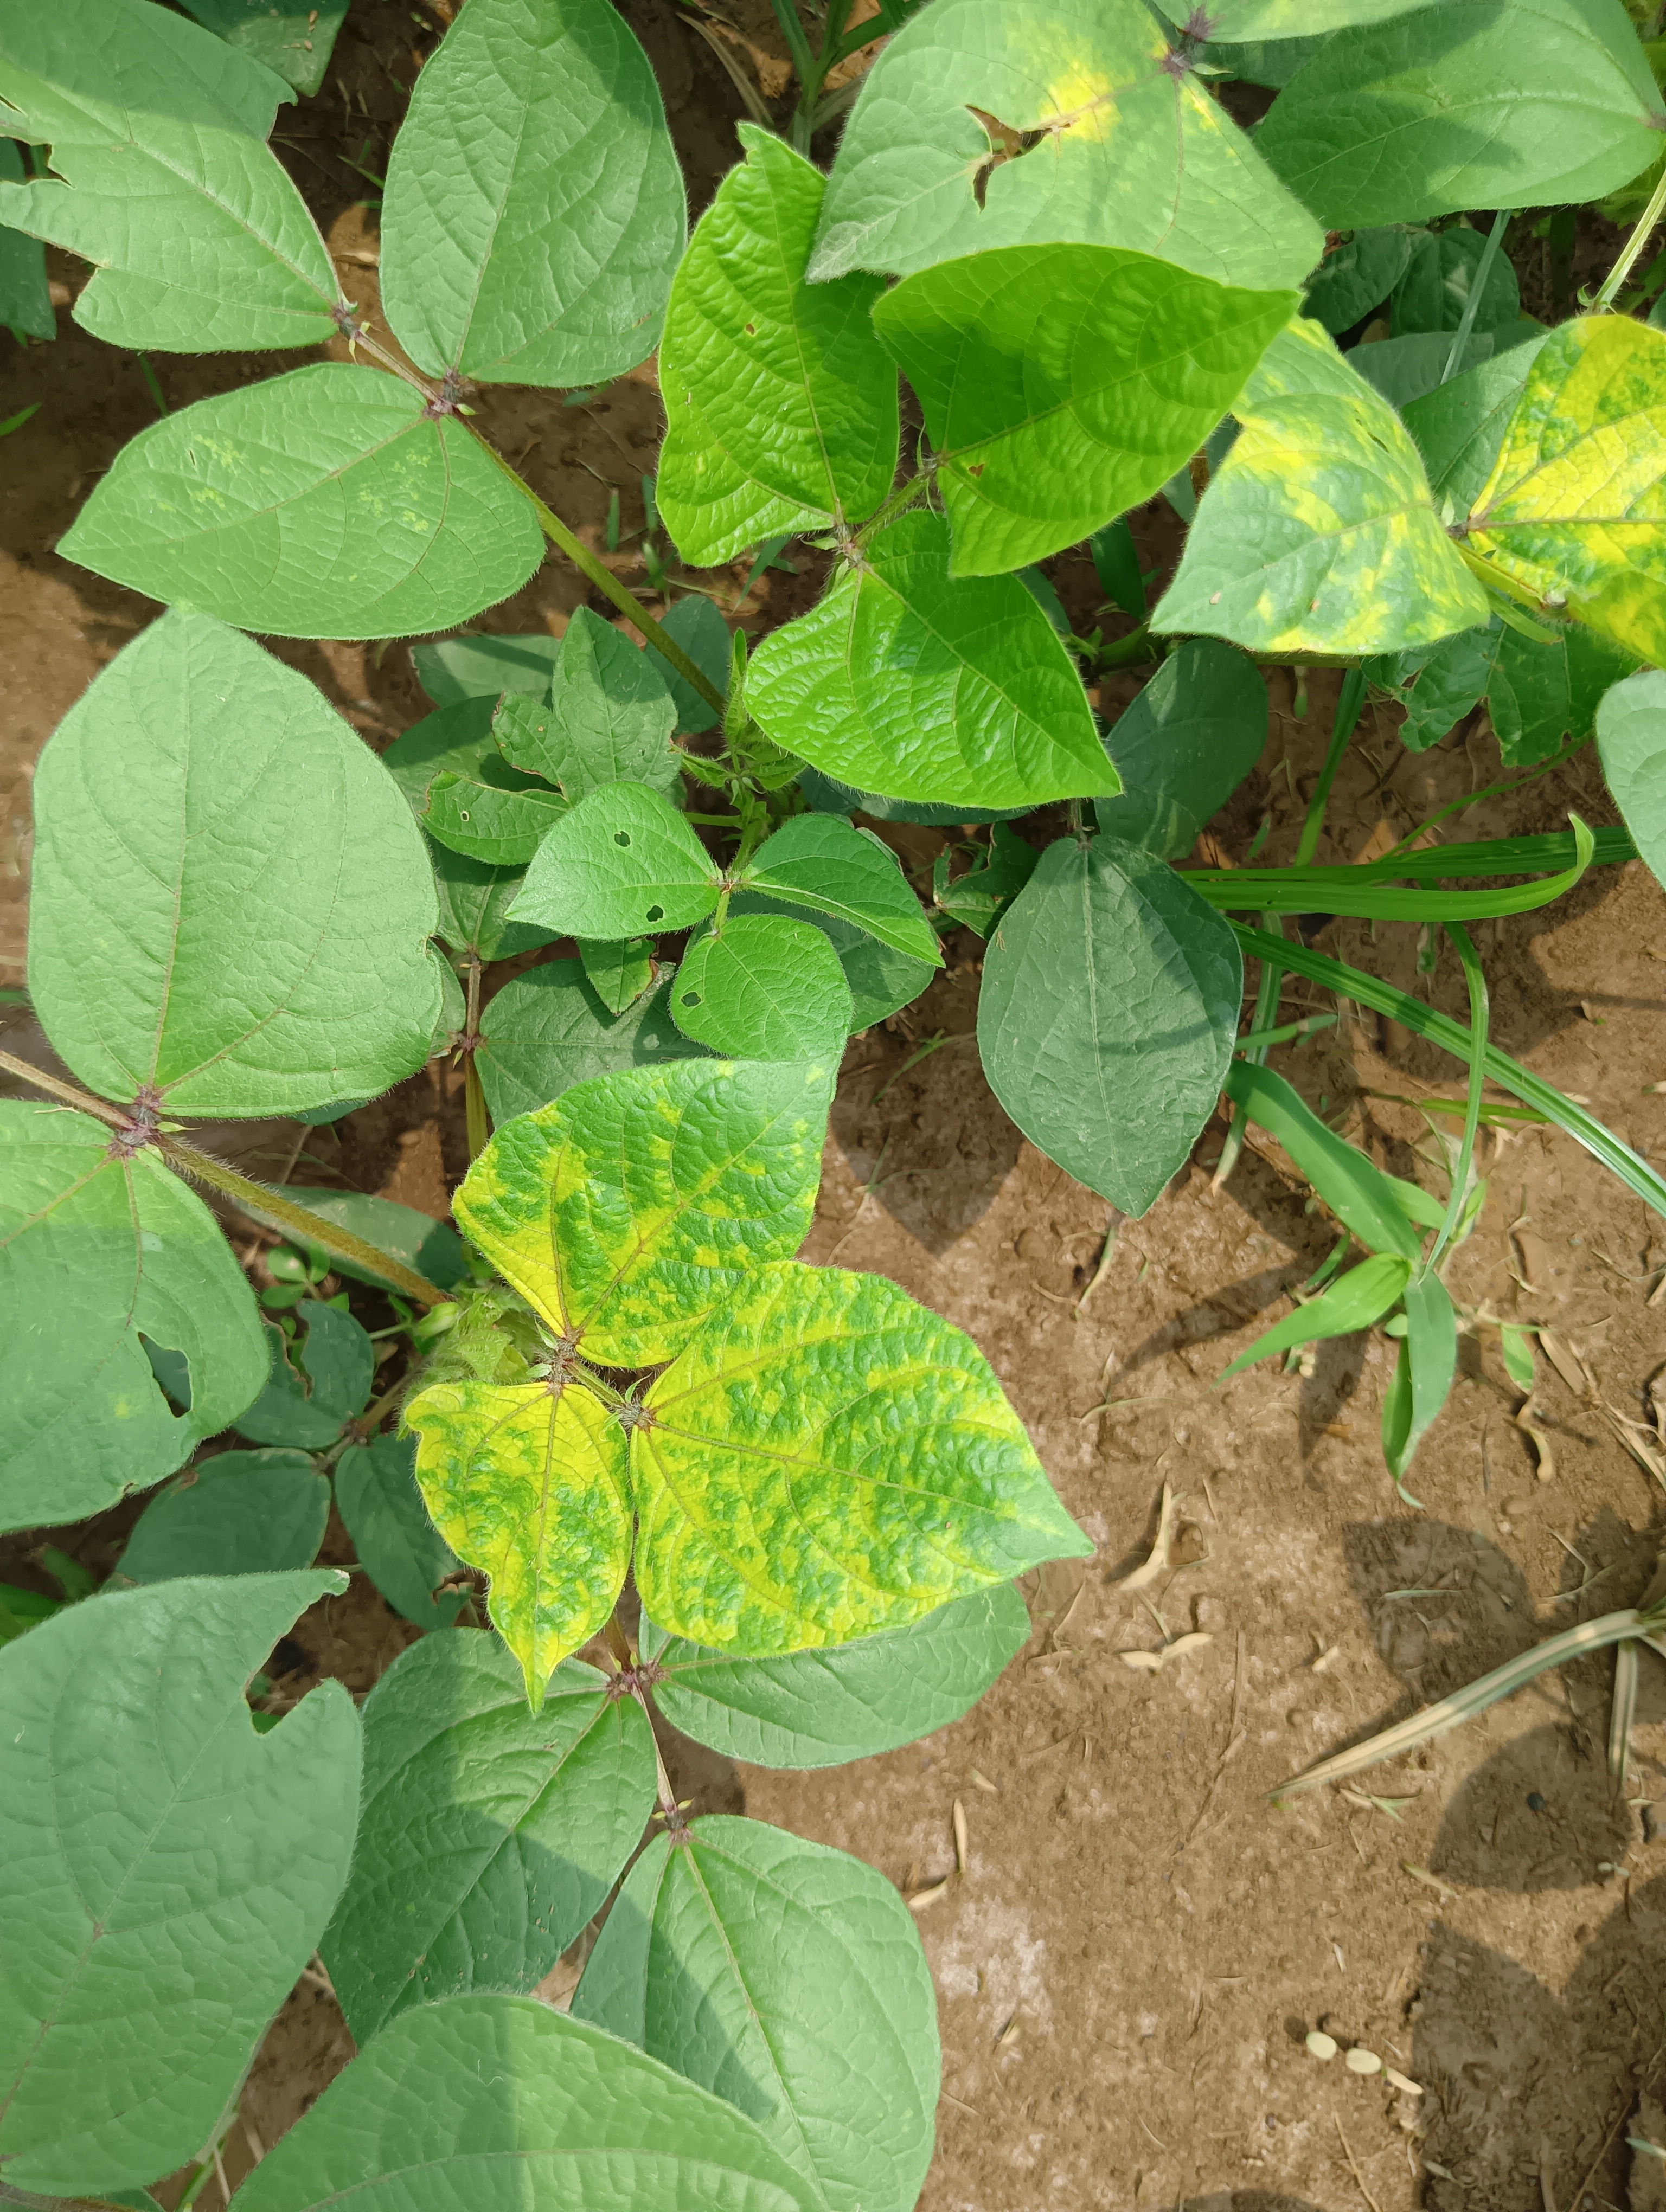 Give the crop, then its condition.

mungbean, yellow mosaic
